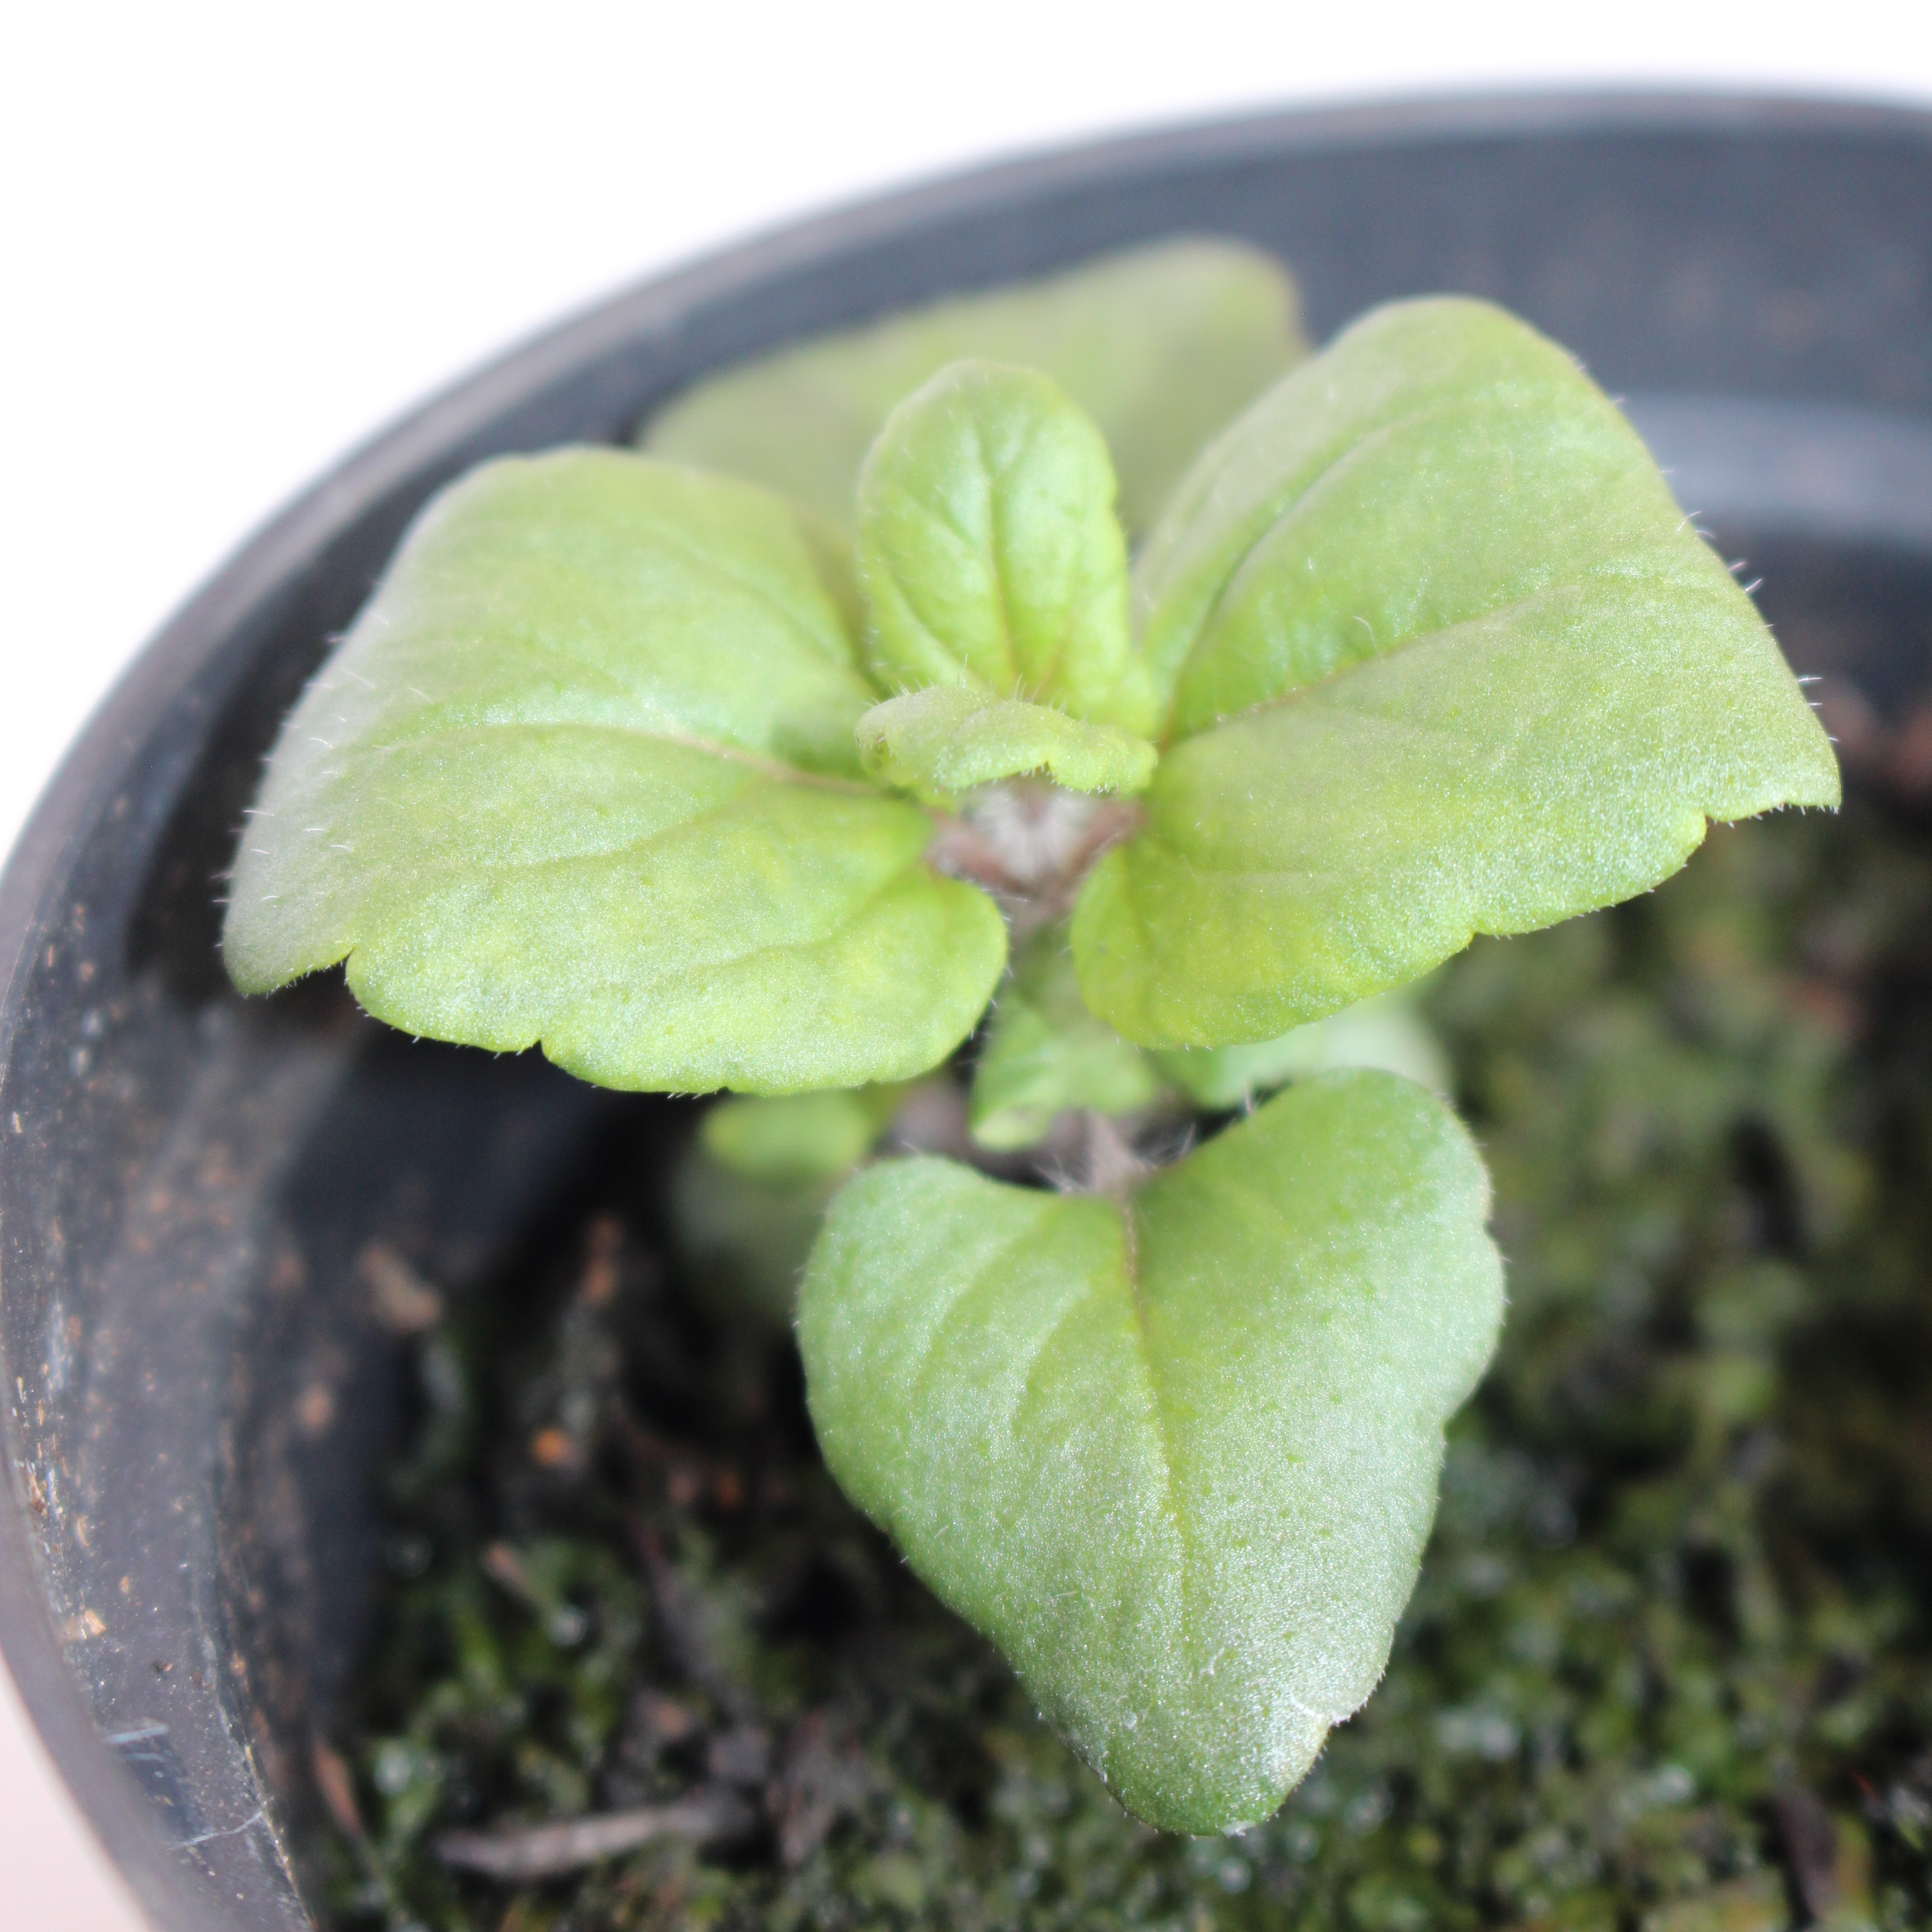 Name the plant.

Veronica persica
